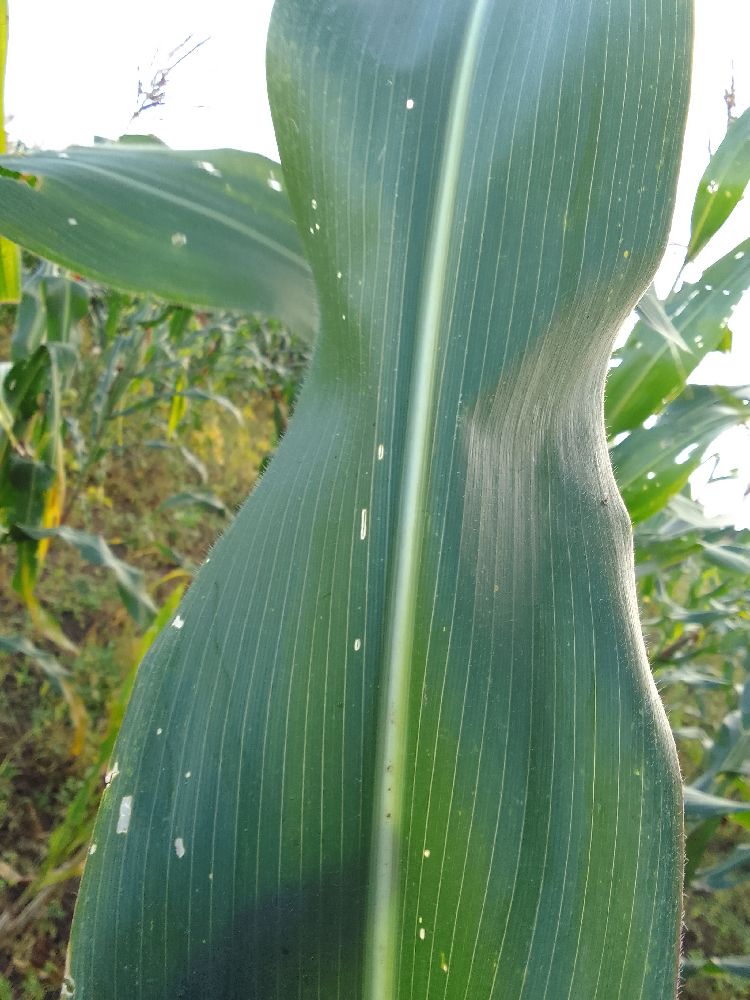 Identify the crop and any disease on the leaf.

maize, healthy
